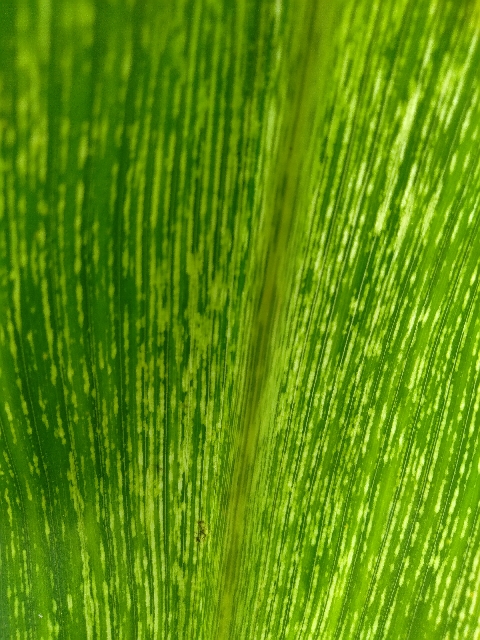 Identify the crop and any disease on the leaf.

maize, maize streak virus
